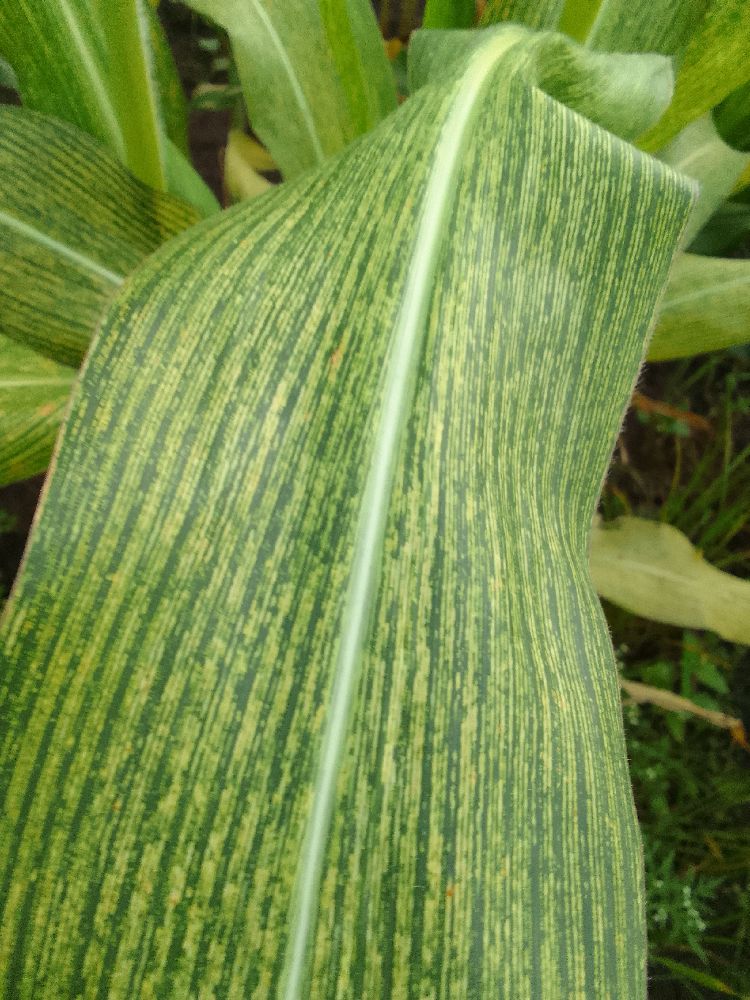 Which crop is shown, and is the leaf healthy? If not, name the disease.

maize, maize streak virus
